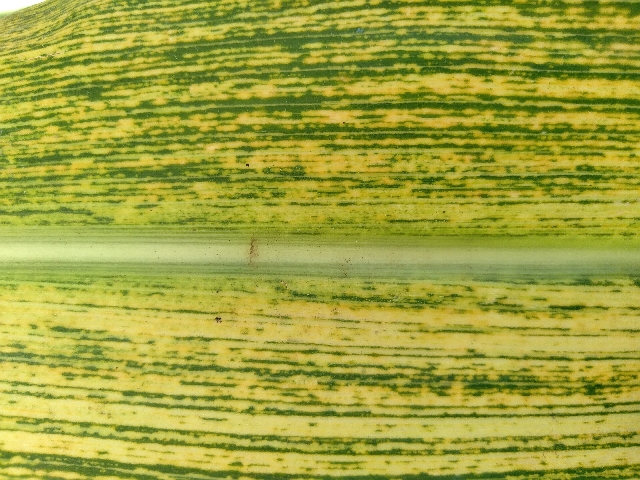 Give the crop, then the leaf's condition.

maize, maize streak virus
